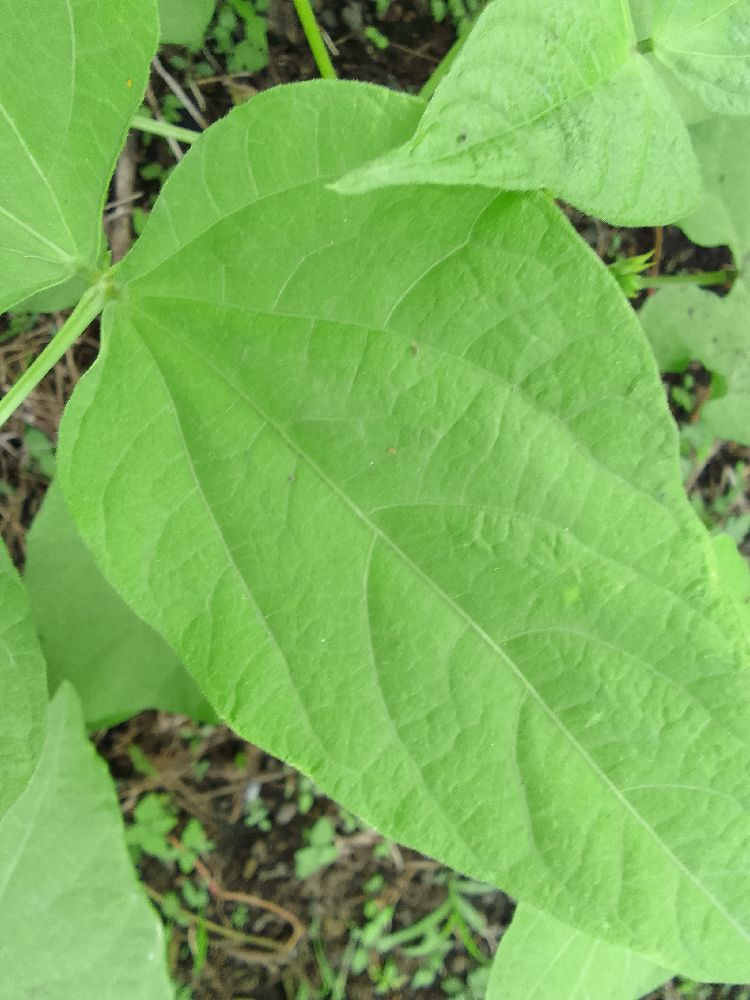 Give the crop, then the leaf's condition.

common bean, healthy
